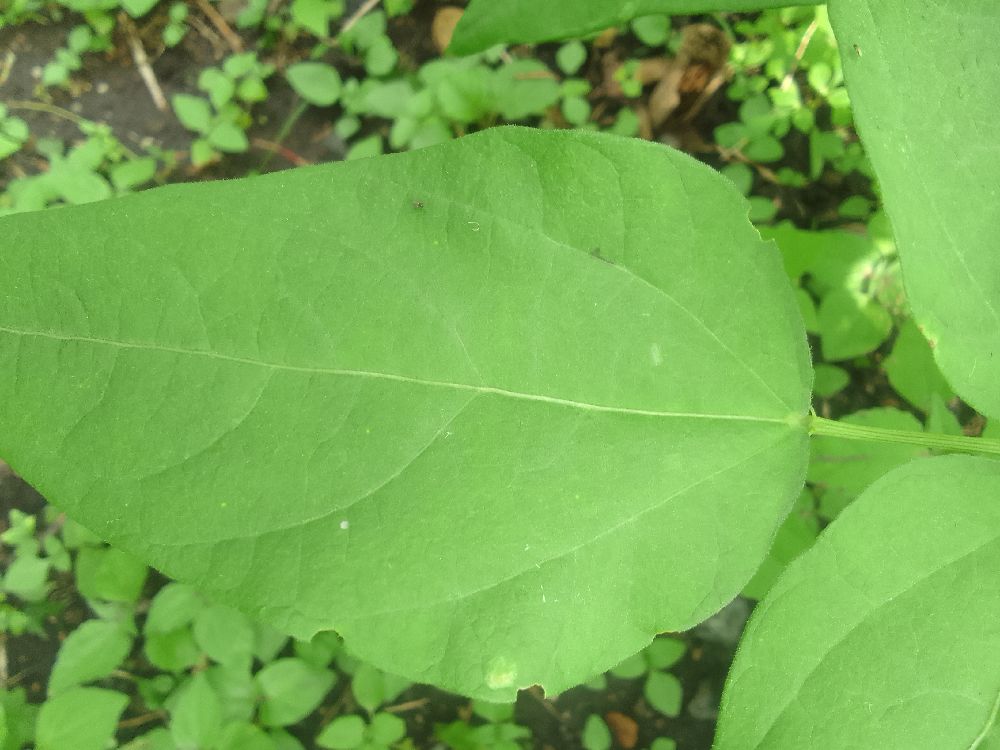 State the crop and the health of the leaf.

common bean, healthy
